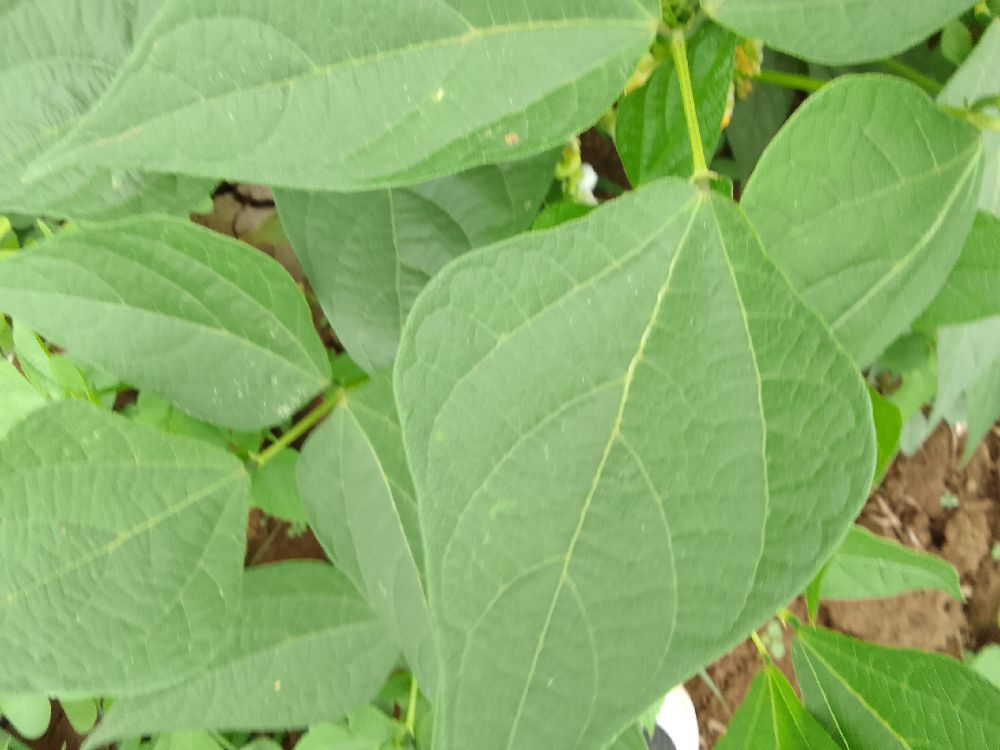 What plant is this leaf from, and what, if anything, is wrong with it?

common bean, healthy
